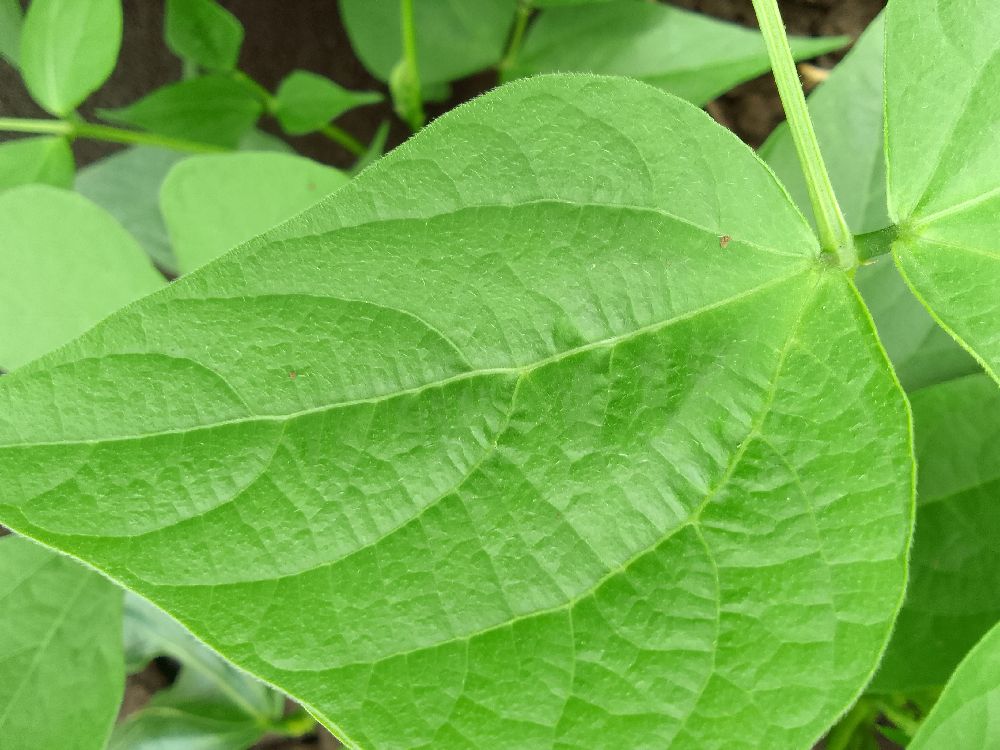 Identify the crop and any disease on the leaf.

common bean, healthy
